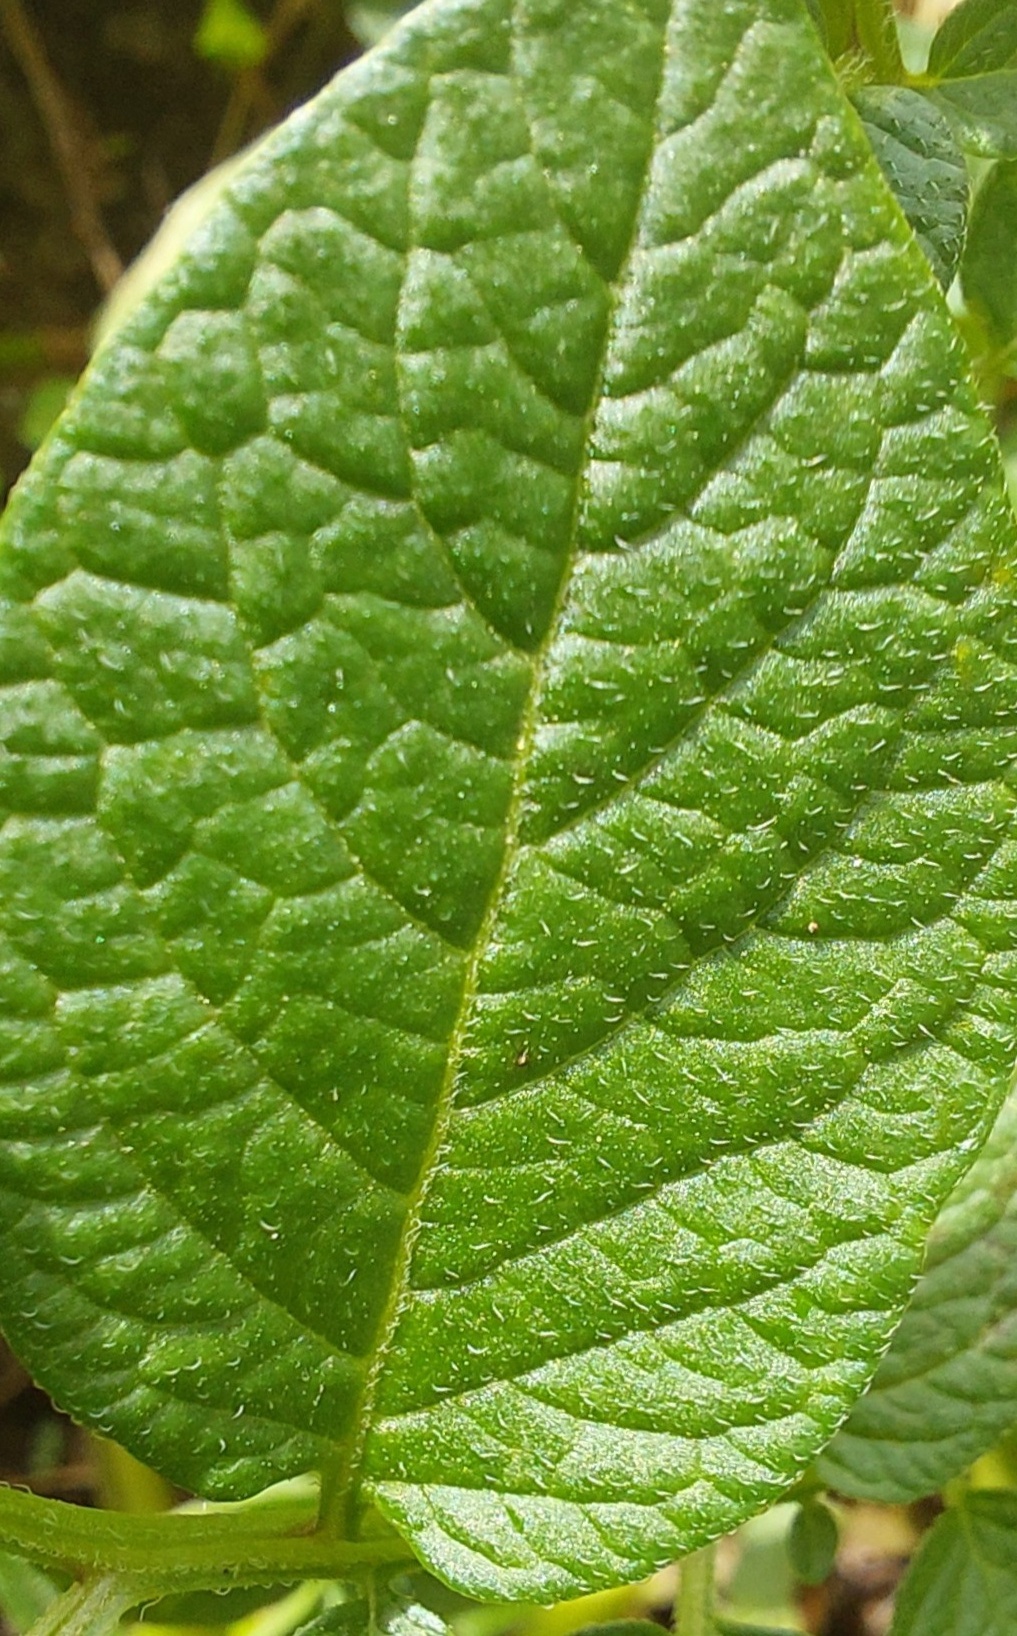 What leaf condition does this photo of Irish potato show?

healthy
